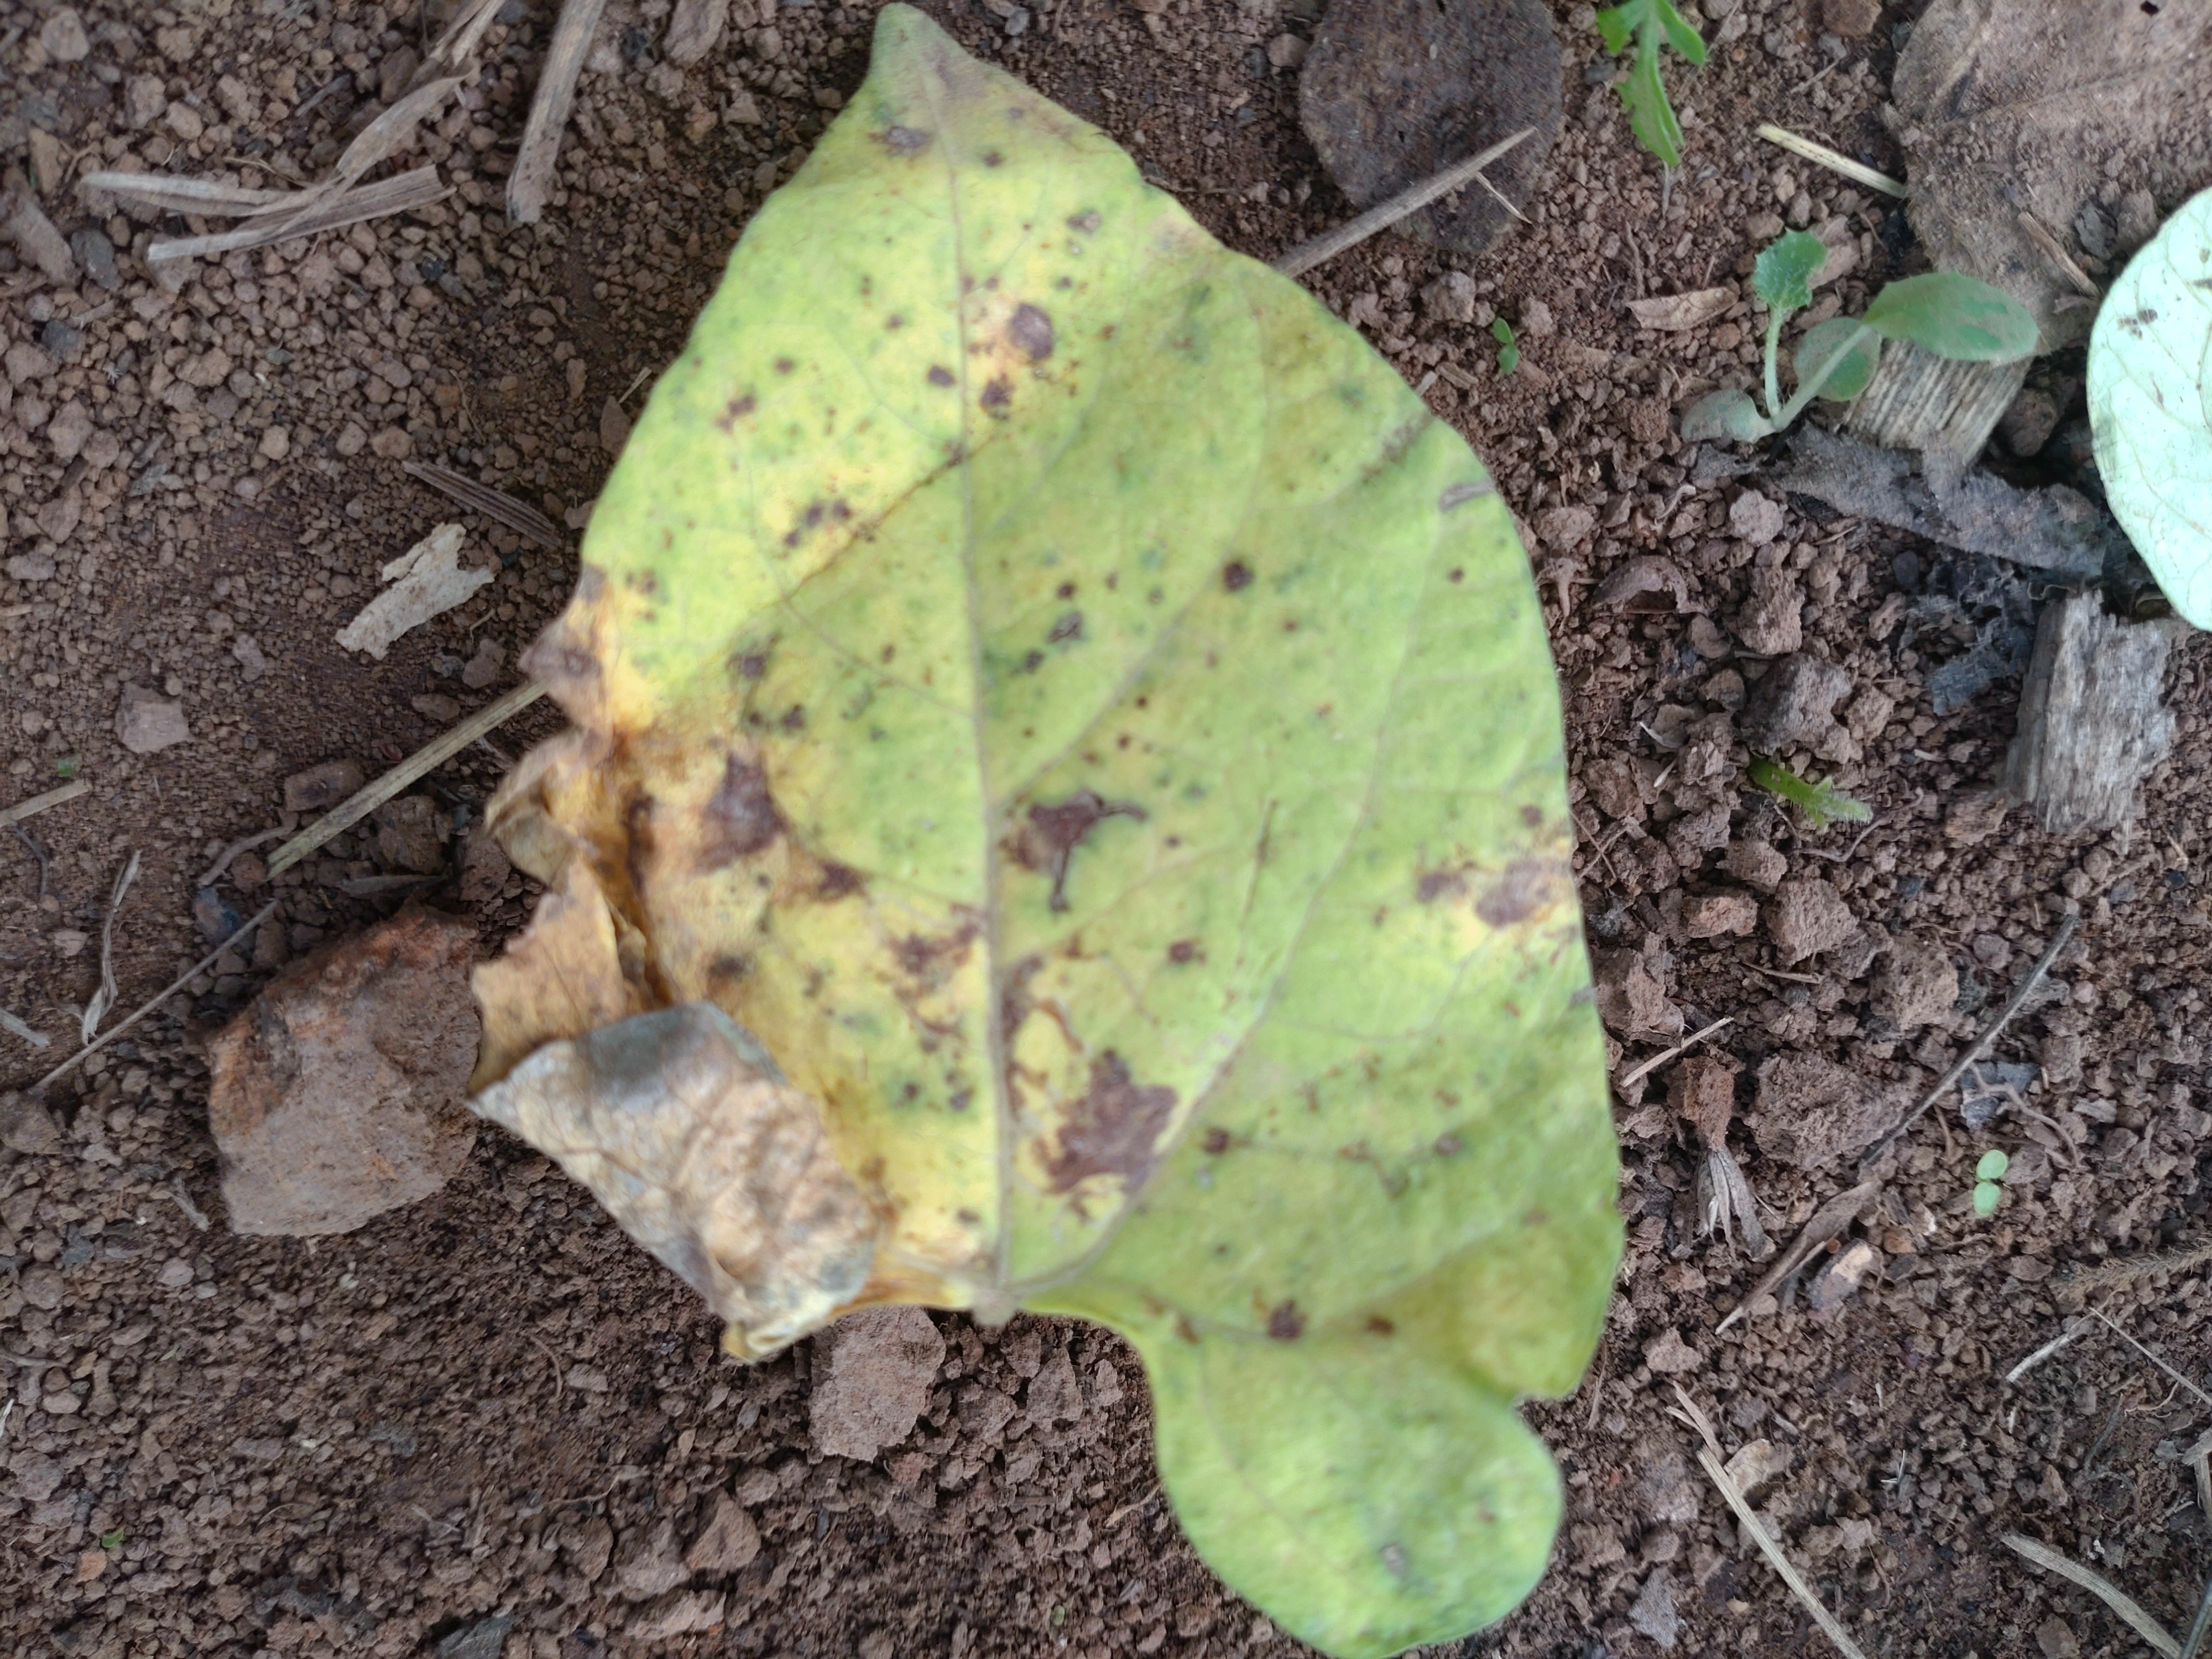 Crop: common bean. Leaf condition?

anthracnose
